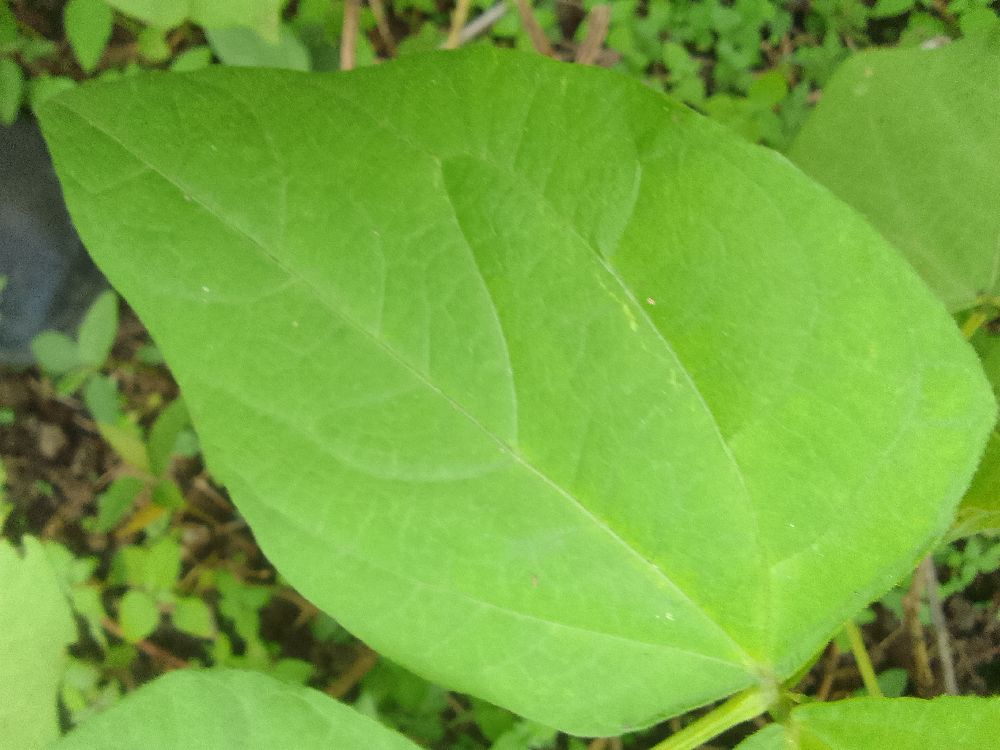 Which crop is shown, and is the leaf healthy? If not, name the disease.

common bean, healthy
